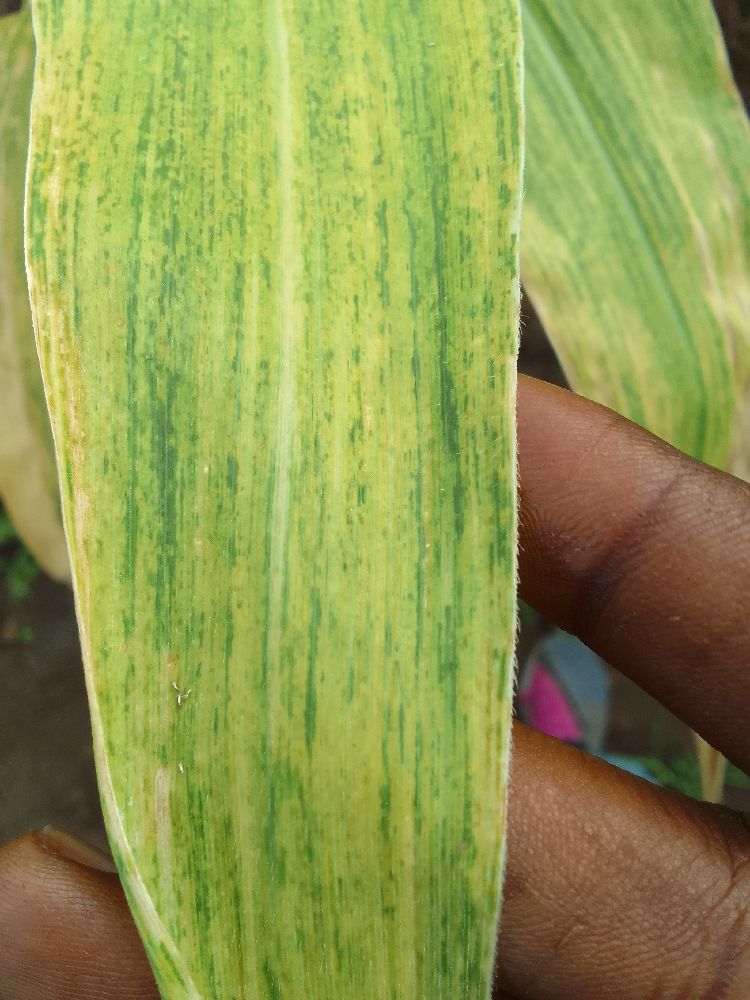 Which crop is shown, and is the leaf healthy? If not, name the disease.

maize, maize lethal necrosis
